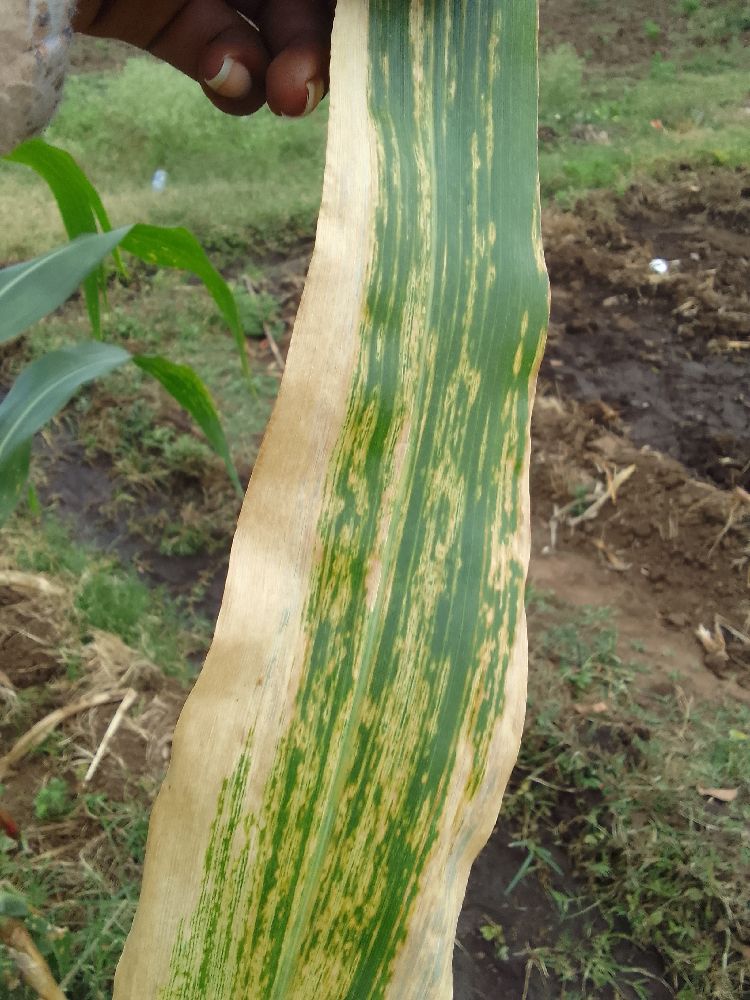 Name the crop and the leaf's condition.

maize, maize lethal necrosis
